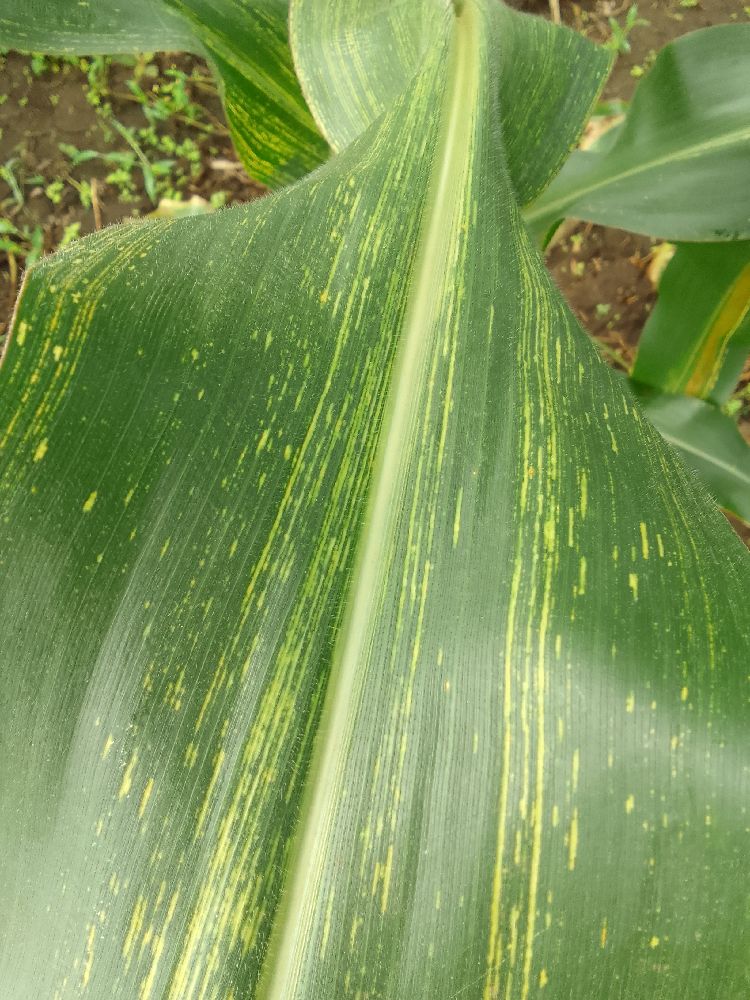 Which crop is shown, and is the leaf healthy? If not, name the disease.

maize, maize streak virus
